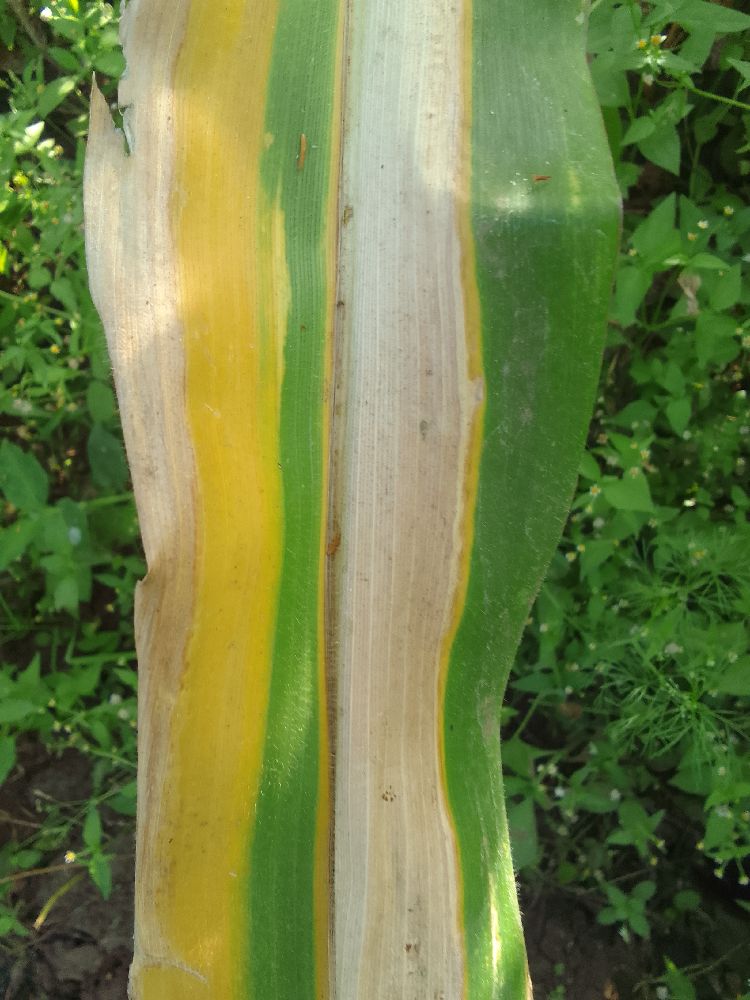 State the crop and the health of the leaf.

maize, maize lethal necrosis
